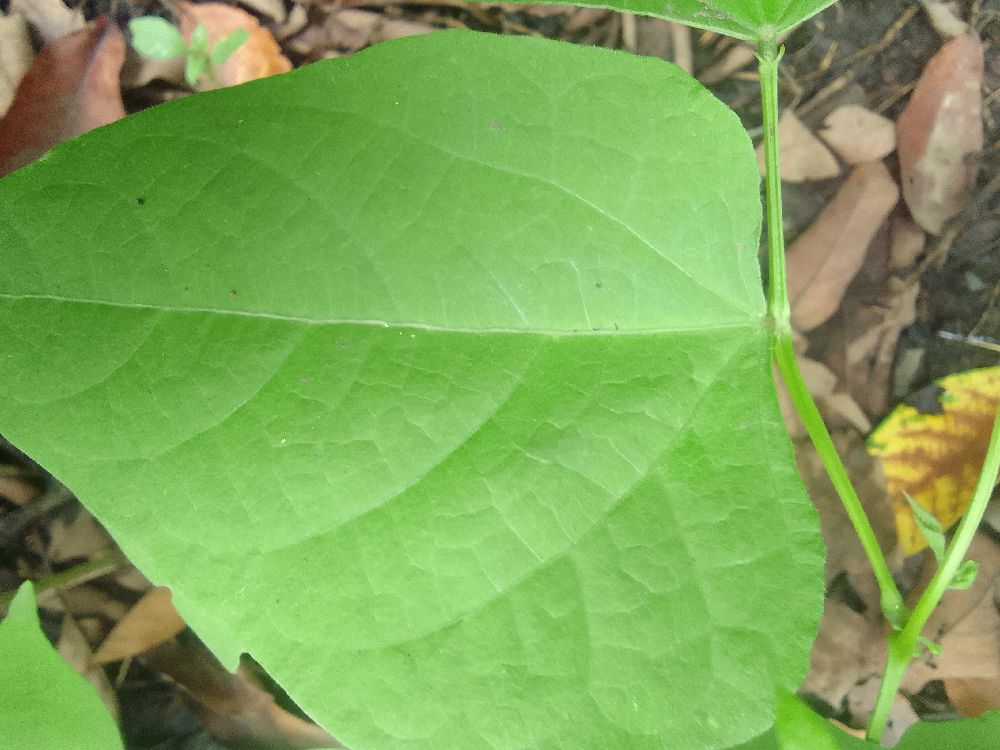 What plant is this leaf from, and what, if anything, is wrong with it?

common bean, healthy
